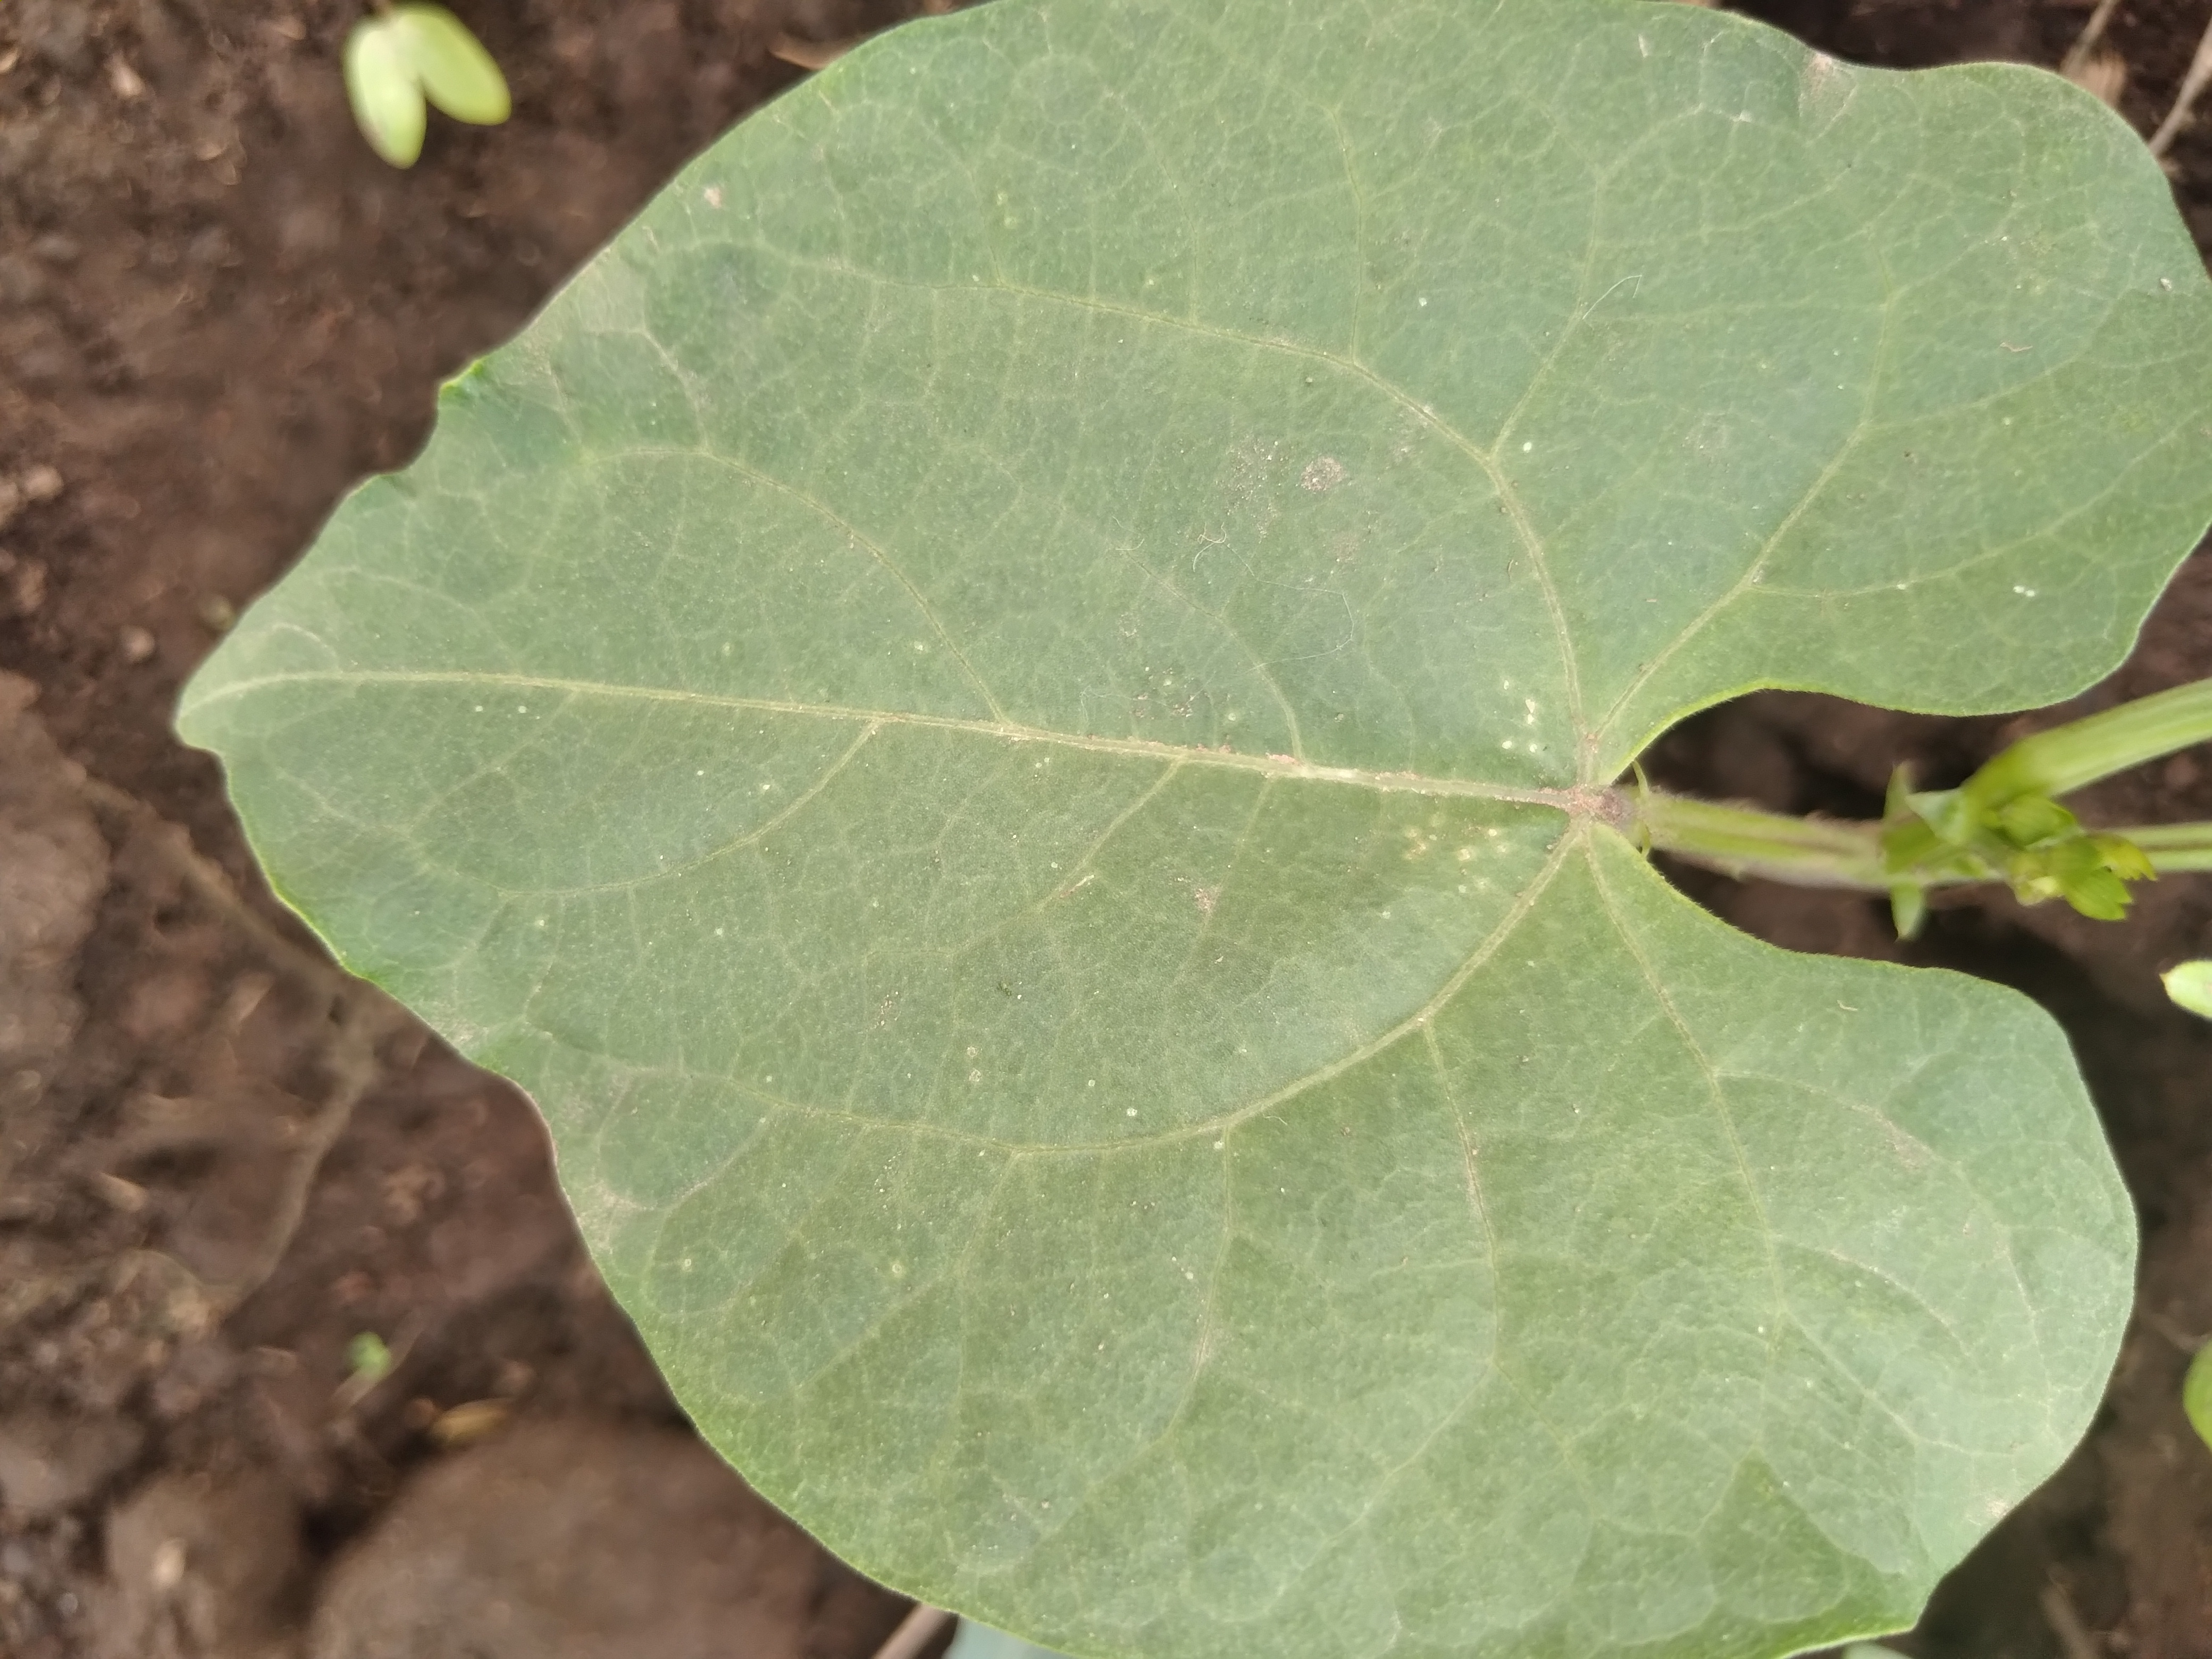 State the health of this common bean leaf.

healthy
